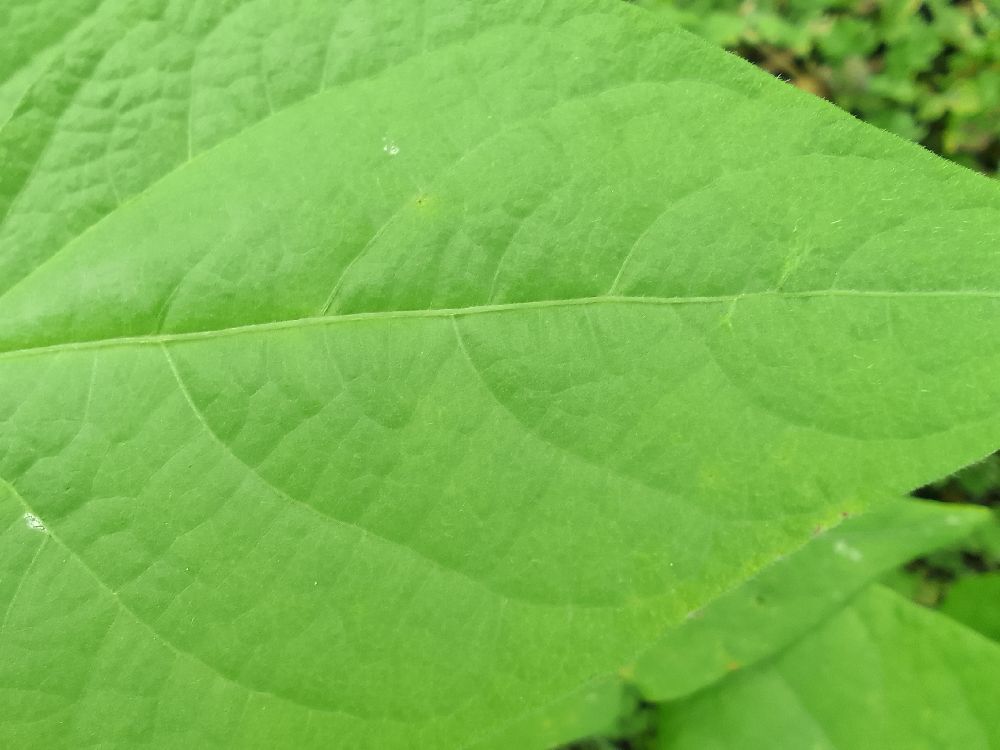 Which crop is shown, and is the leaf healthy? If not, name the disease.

common bean, healthy
